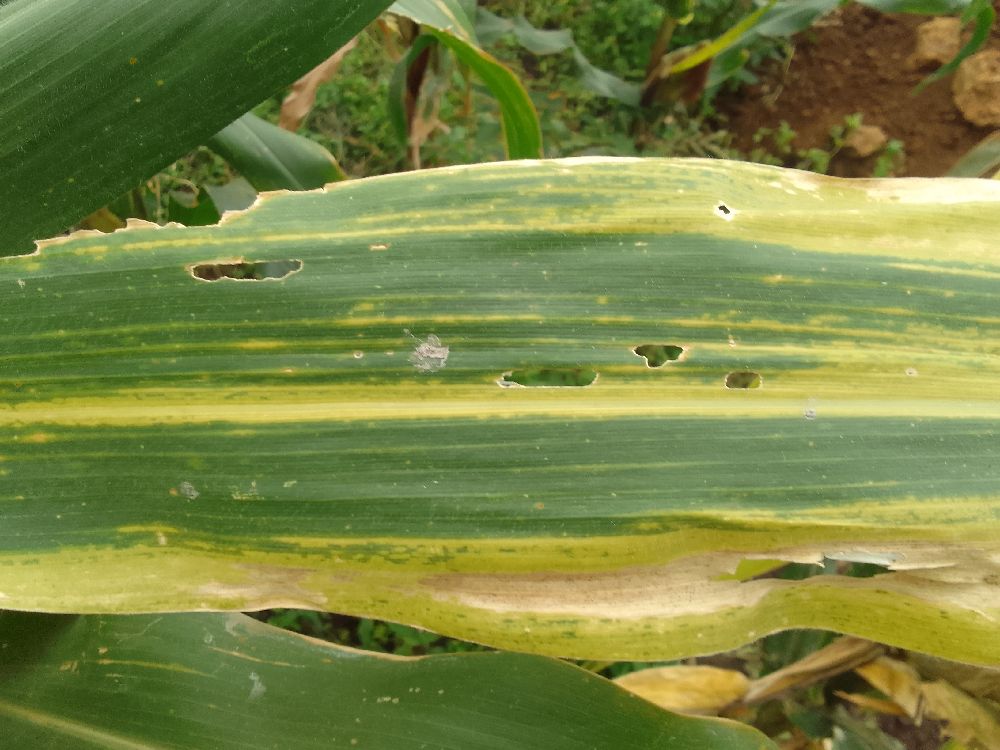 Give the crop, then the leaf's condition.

maize, maize lethal necrosis
